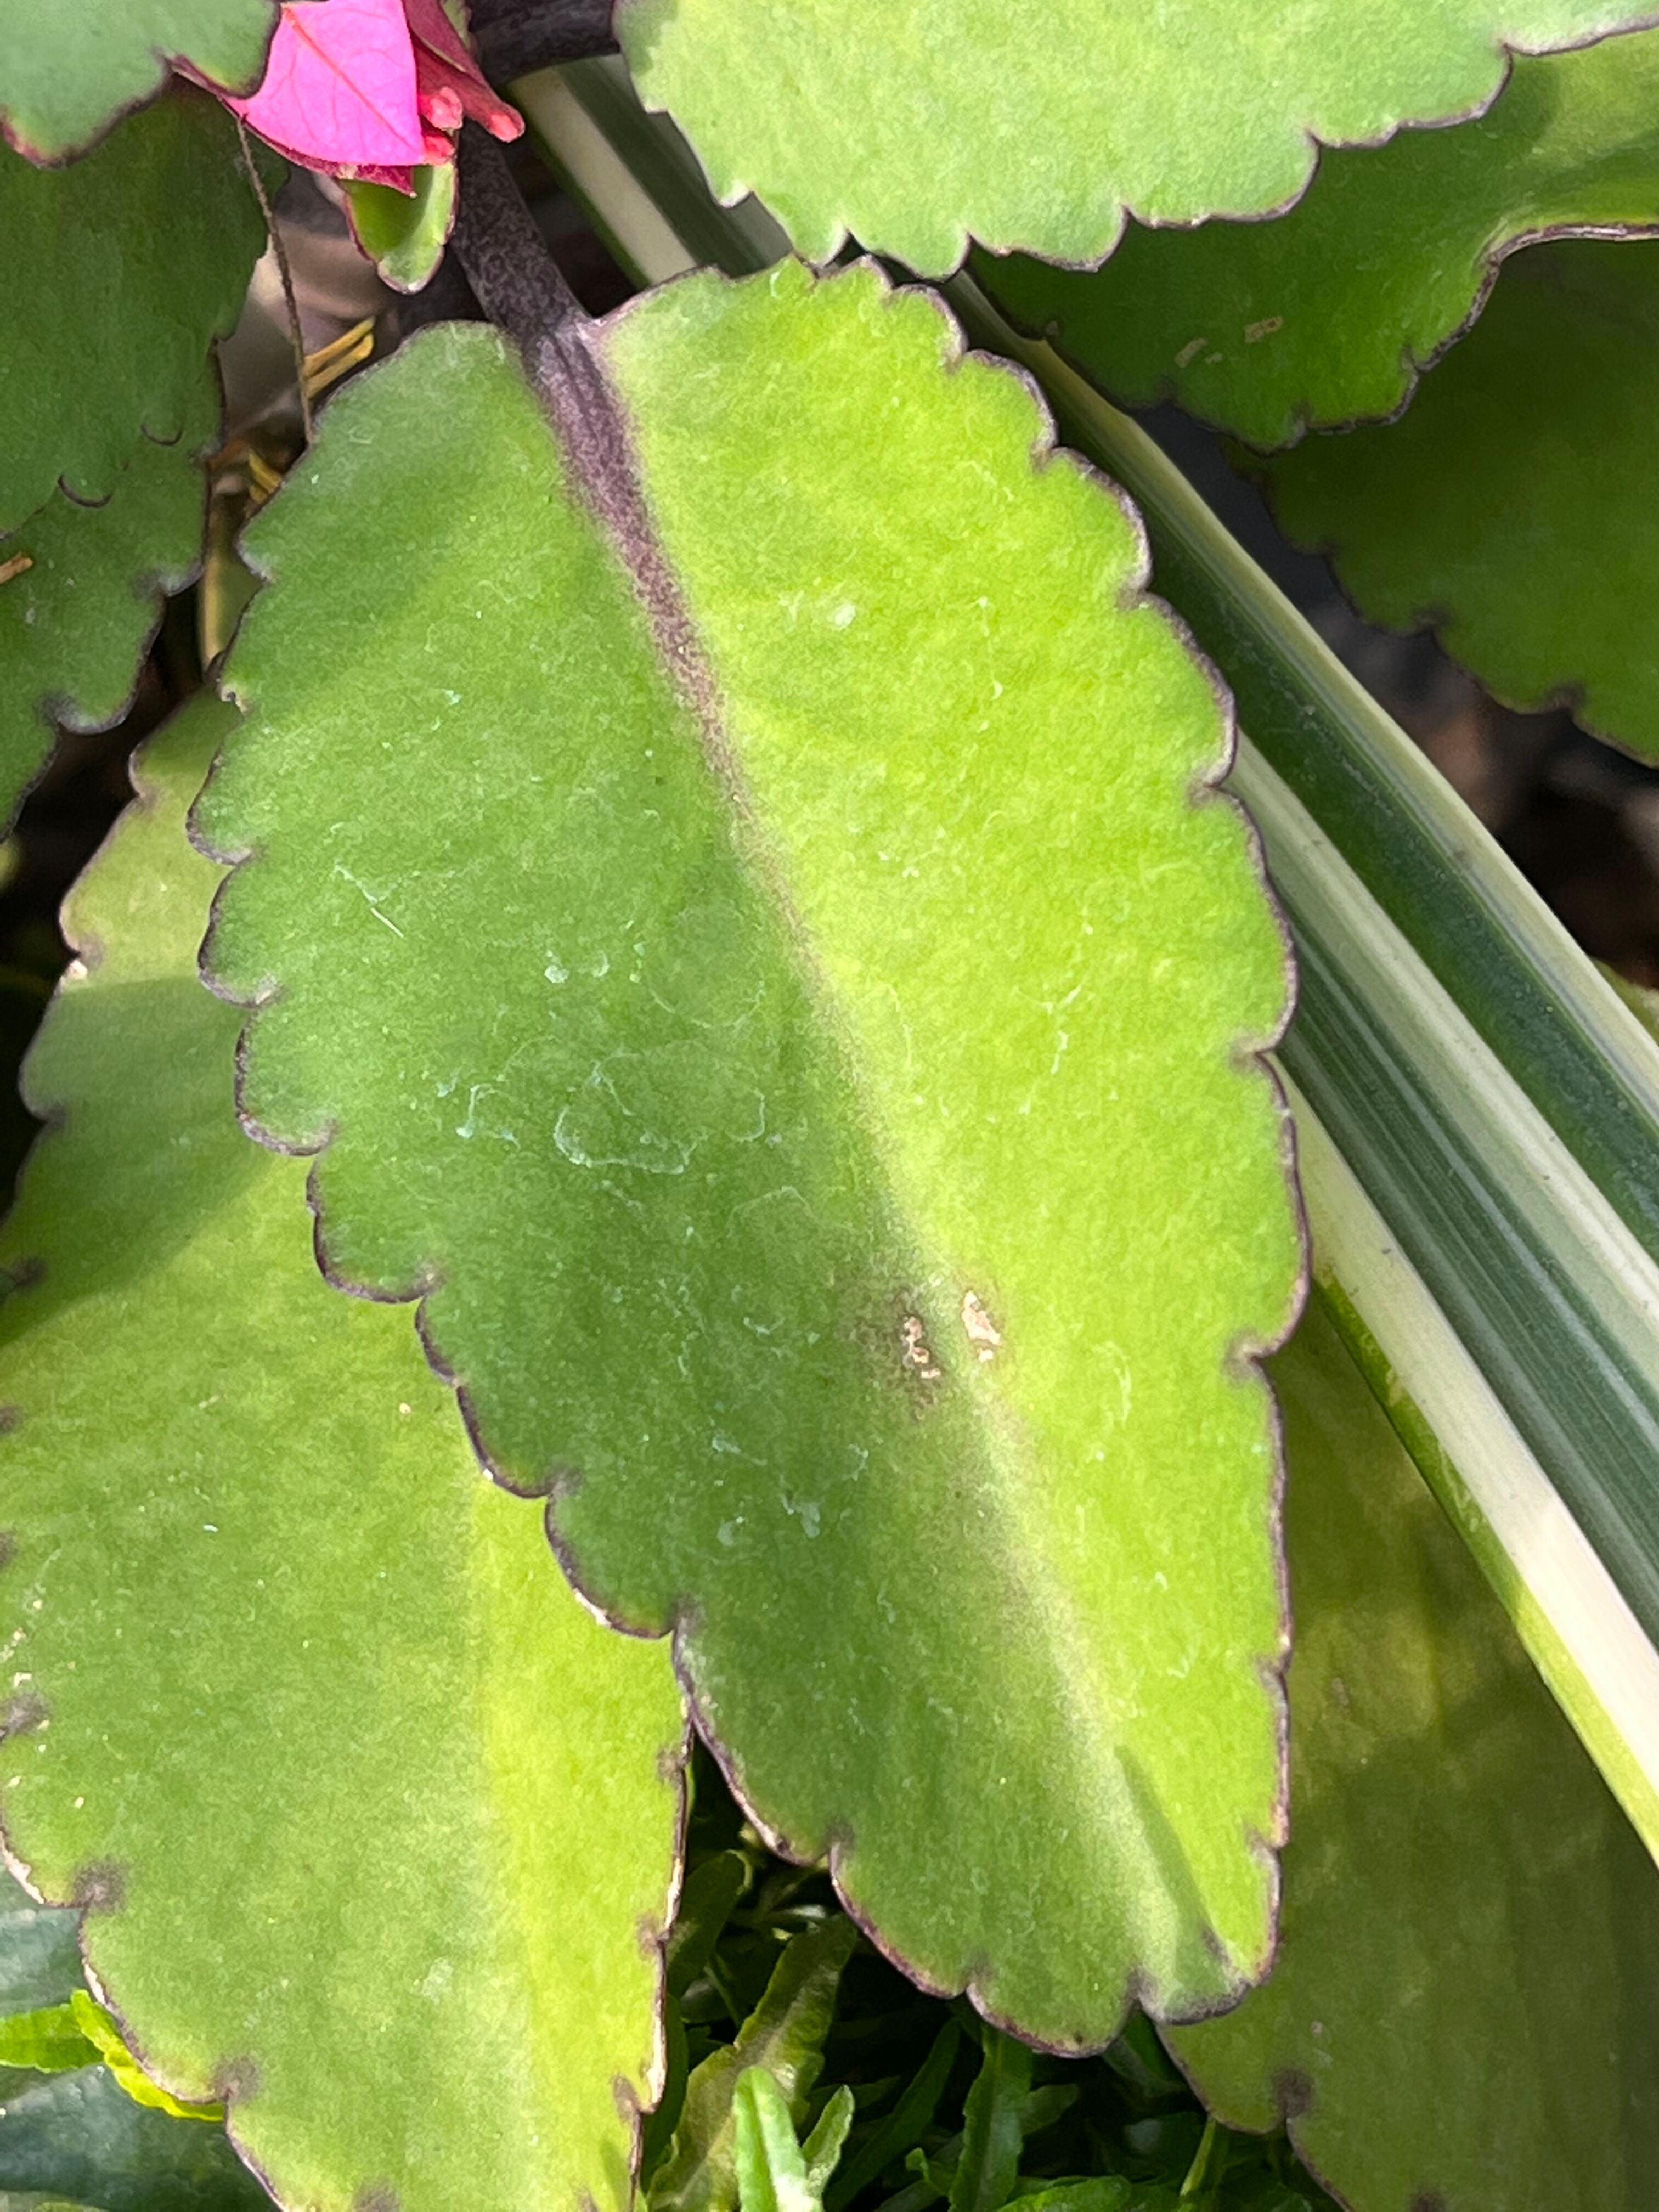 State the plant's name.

pathorkuci
